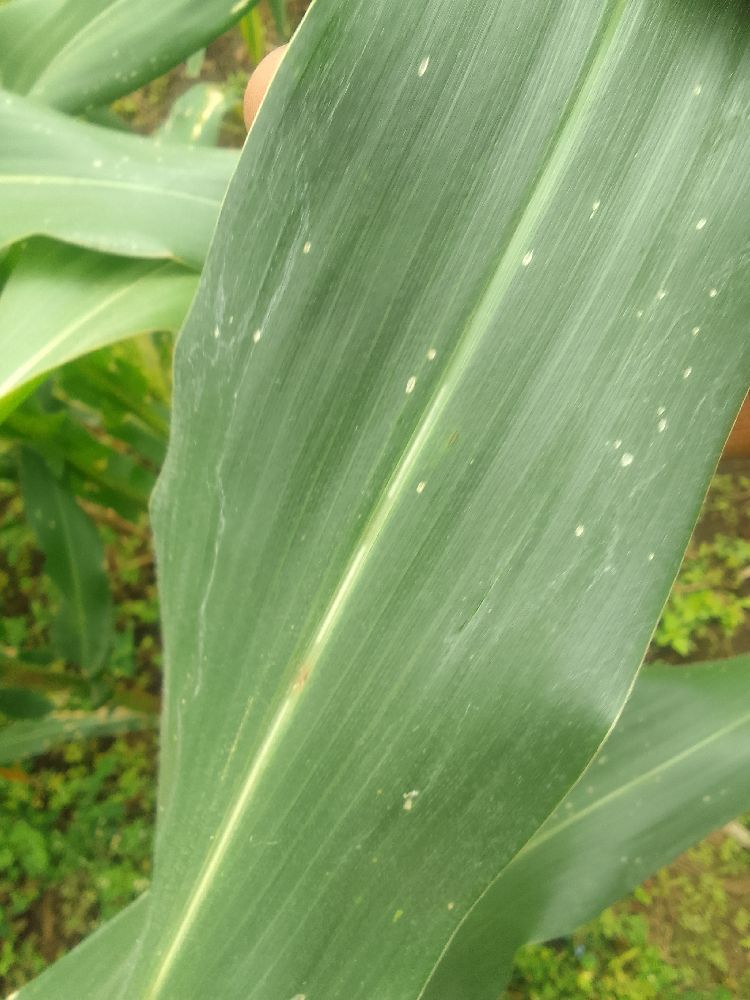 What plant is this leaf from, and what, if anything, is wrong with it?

maize, healthy
